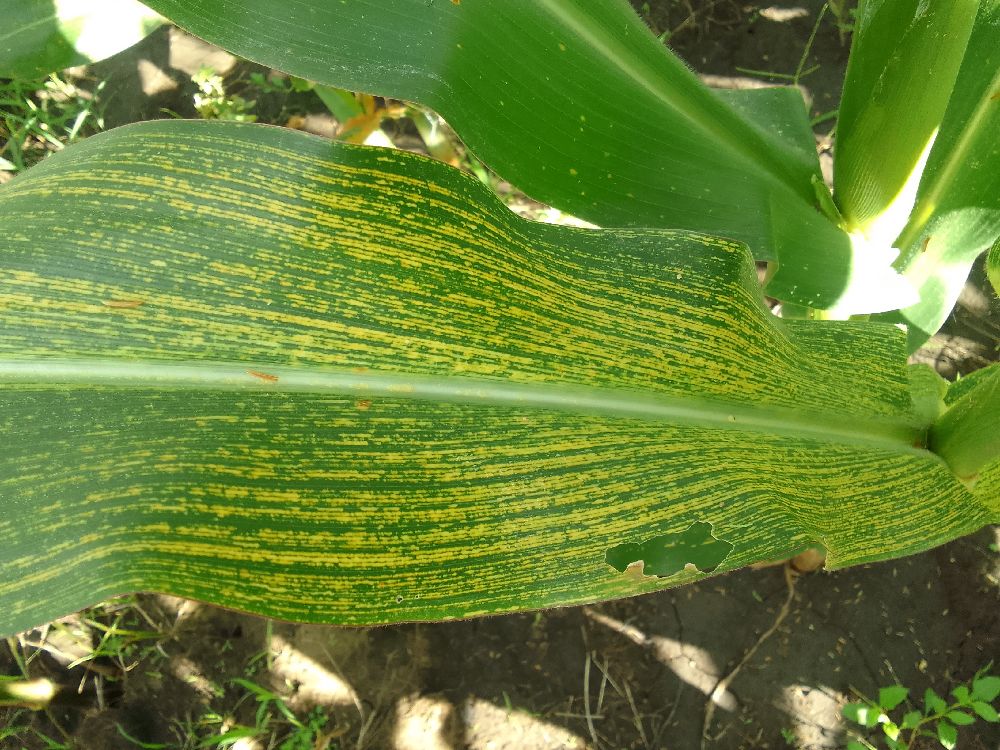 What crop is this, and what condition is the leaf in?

maize, maize streak virus
